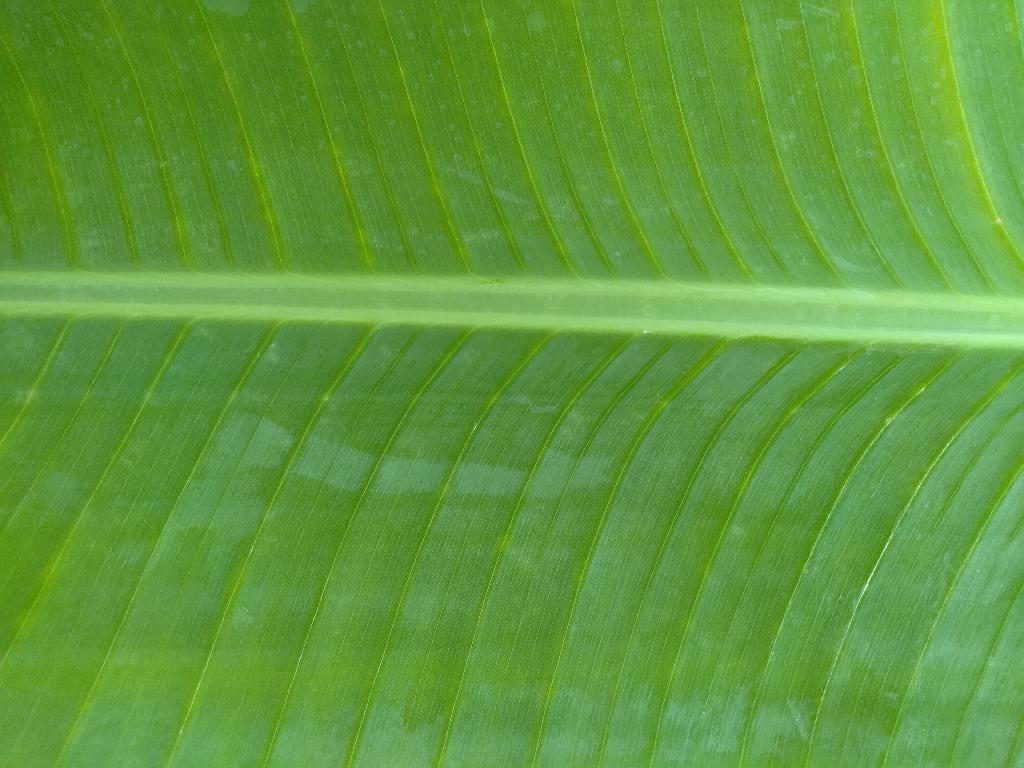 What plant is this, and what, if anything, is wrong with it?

banana, healthy
